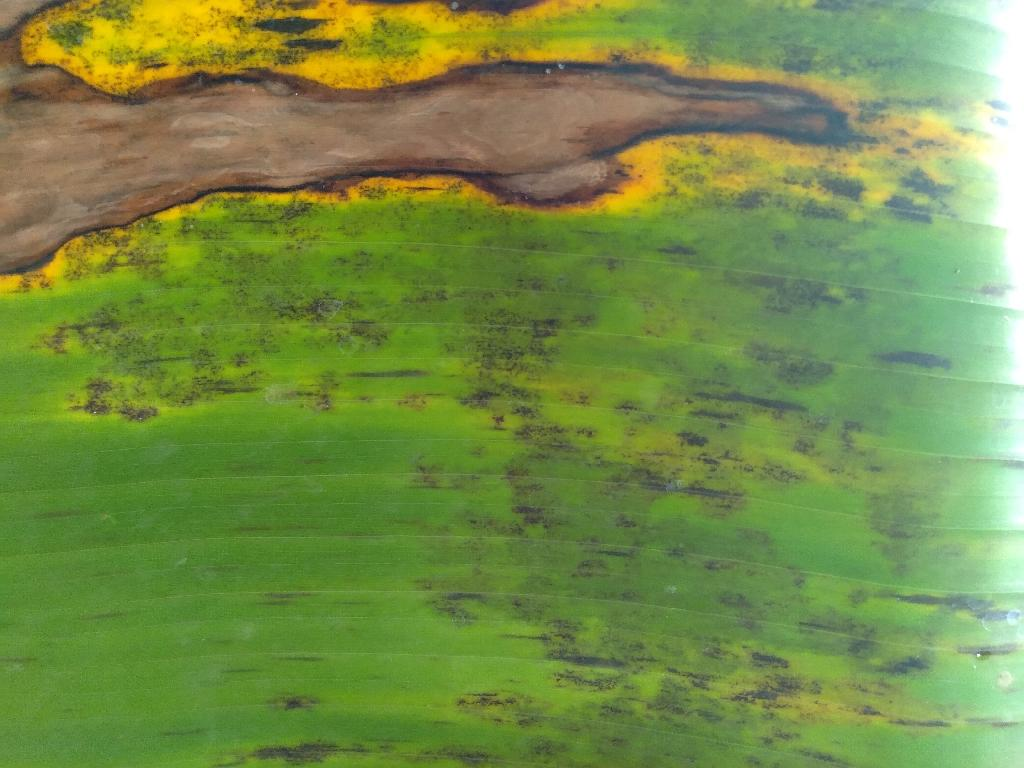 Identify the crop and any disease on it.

banana, black sigatoka
